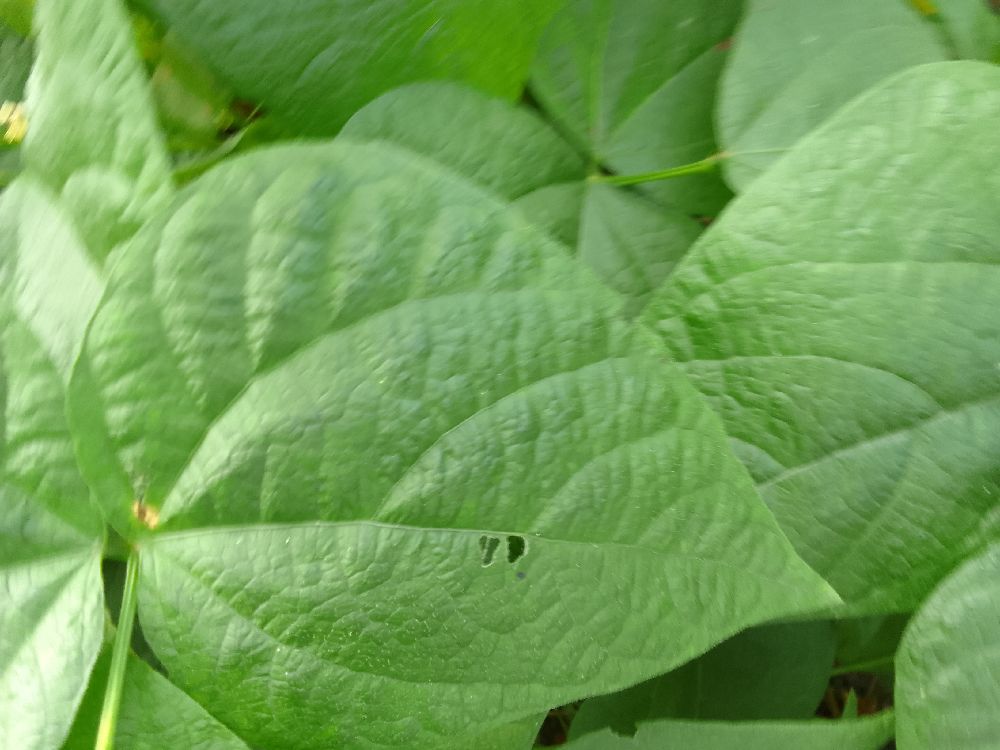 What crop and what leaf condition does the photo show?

common bean, healthy
